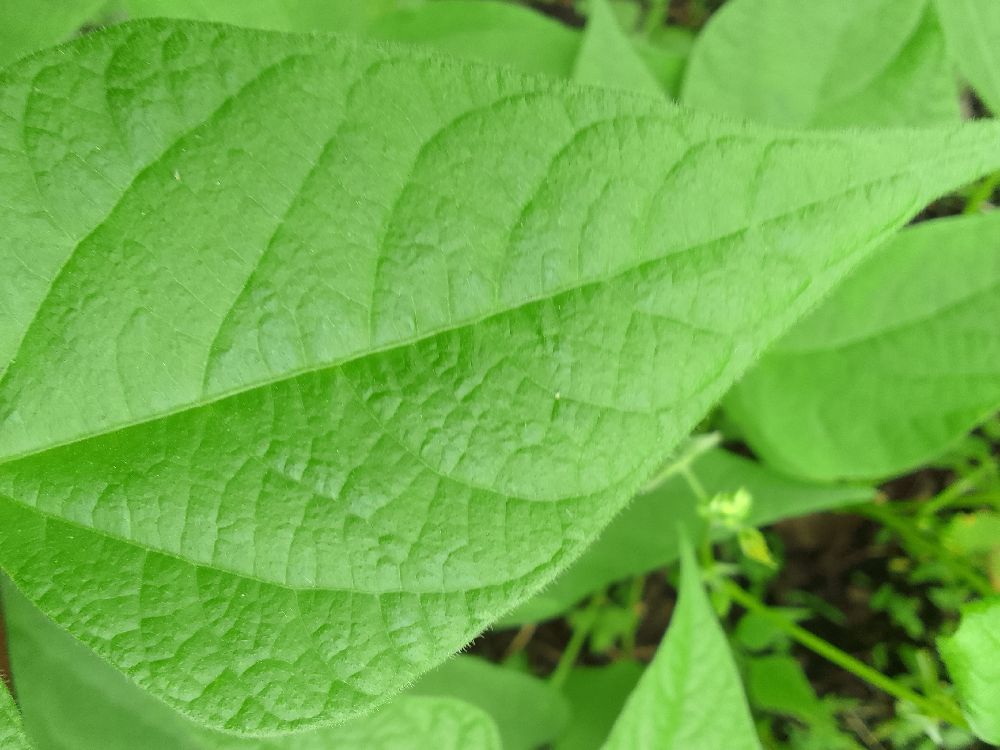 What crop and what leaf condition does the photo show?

common bean, healthy
